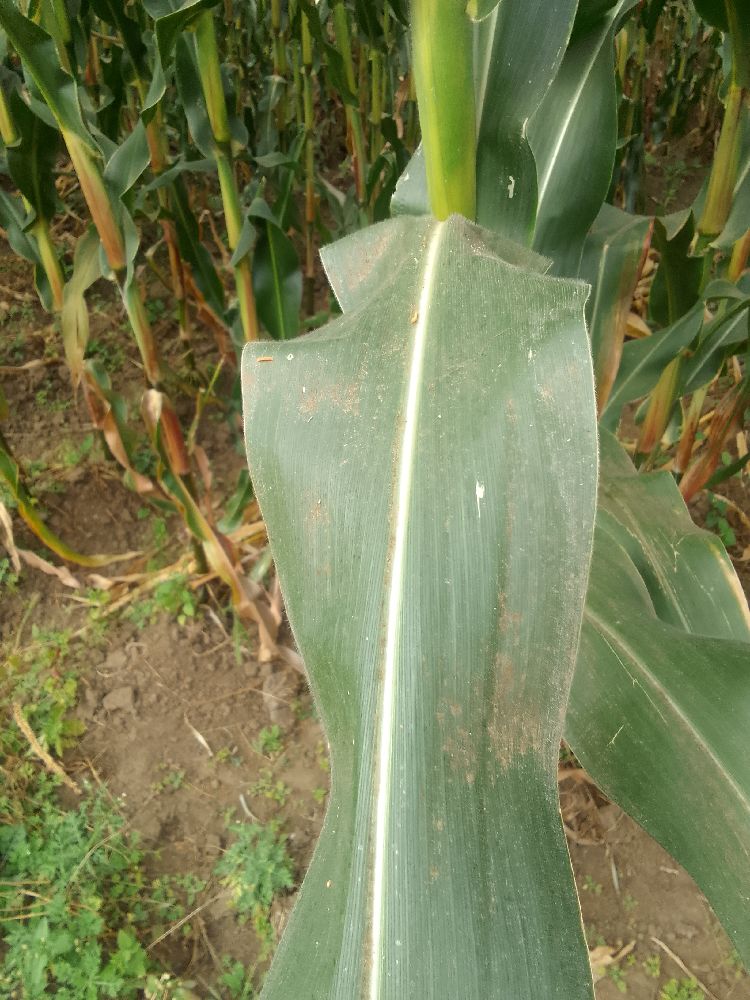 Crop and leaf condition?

maize, healthy
